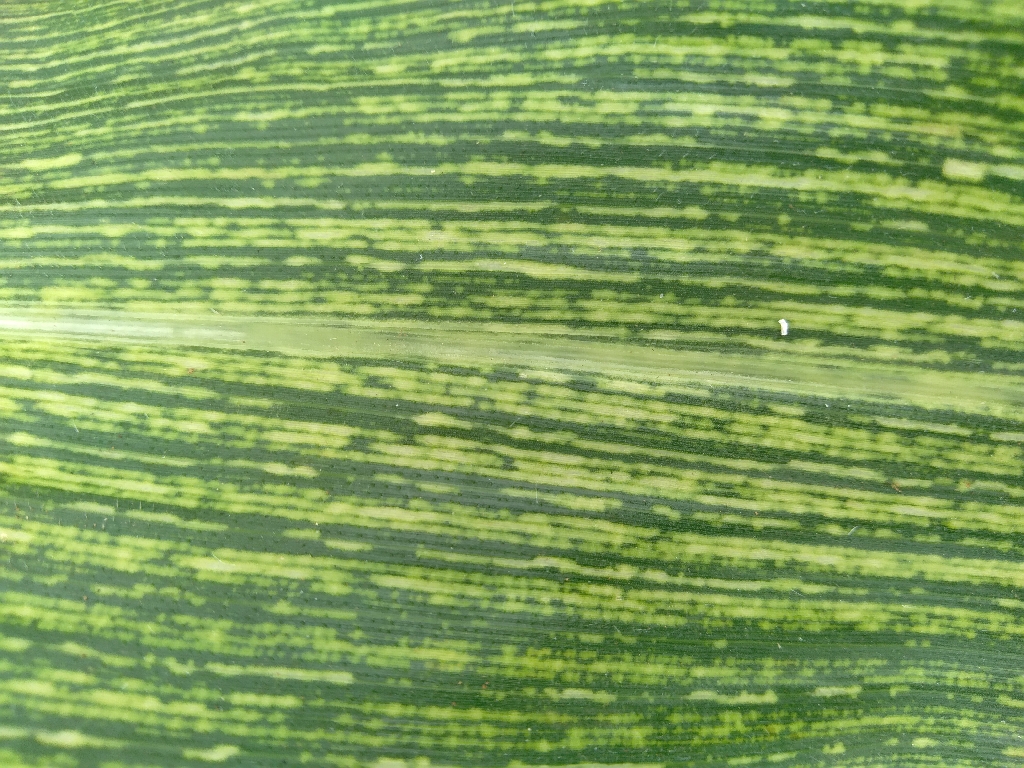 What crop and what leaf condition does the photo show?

maize, maize streak virus
